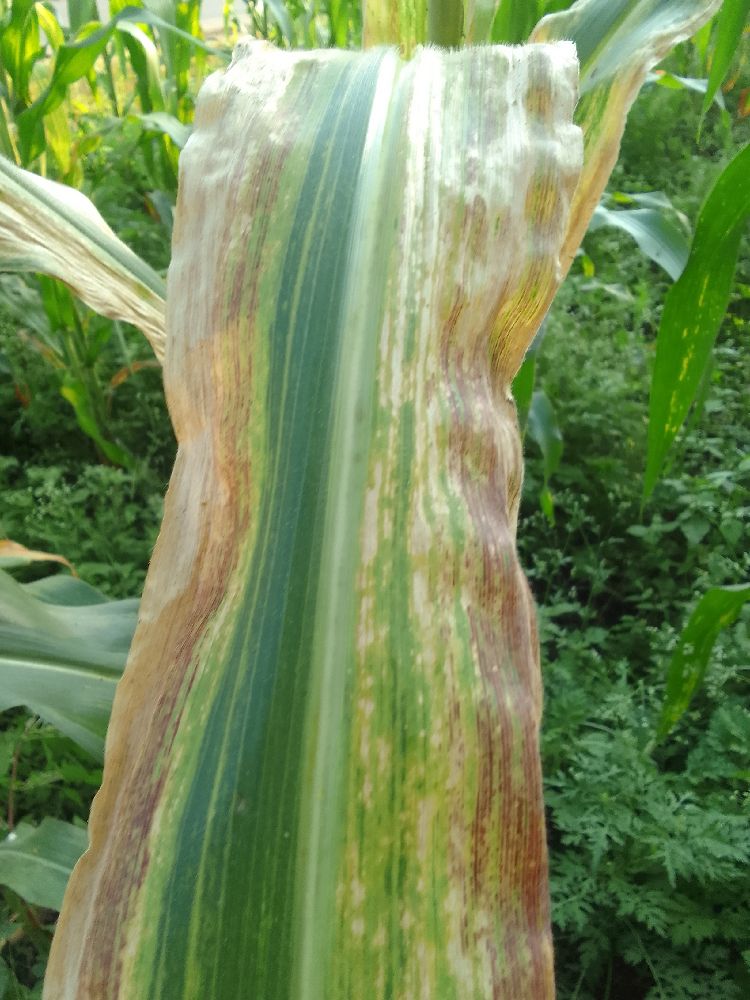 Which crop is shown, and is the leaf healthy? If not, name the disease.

maize, maize lethal necrosis
